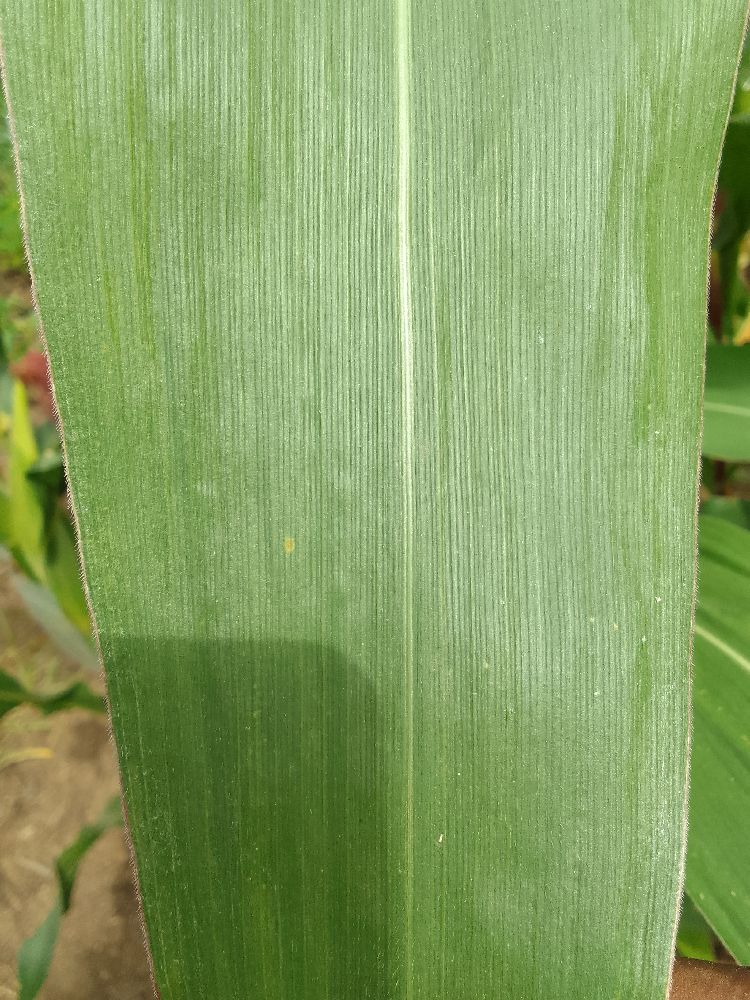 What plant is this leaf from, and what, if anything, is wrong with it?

maize, healthy
